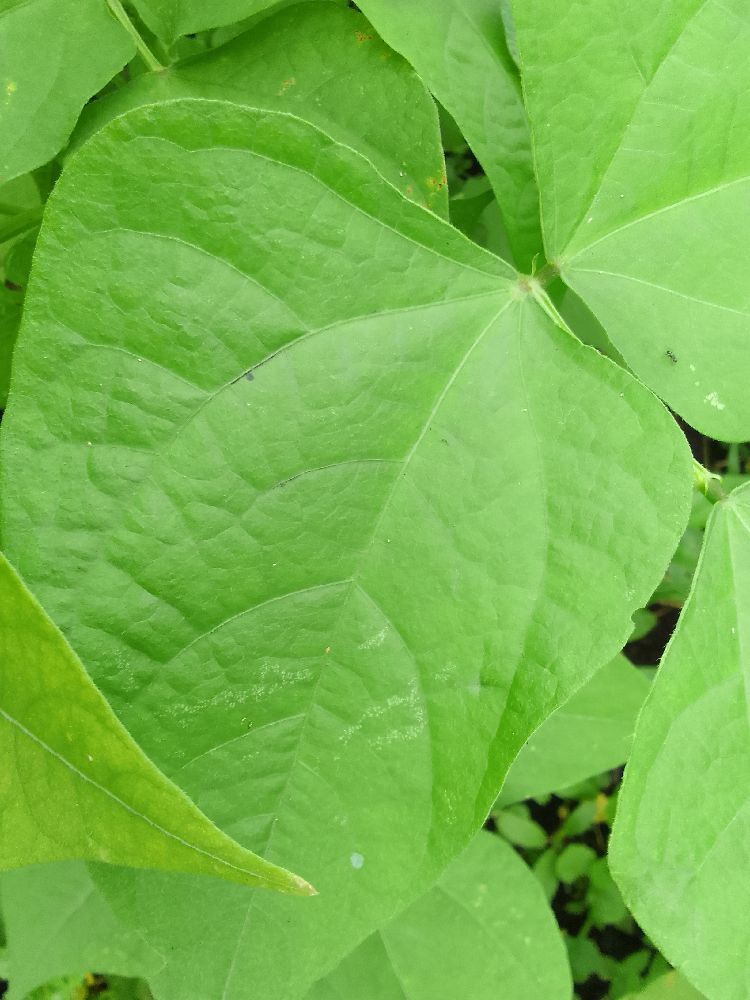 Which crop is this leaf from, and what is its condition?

common bean, healthy
